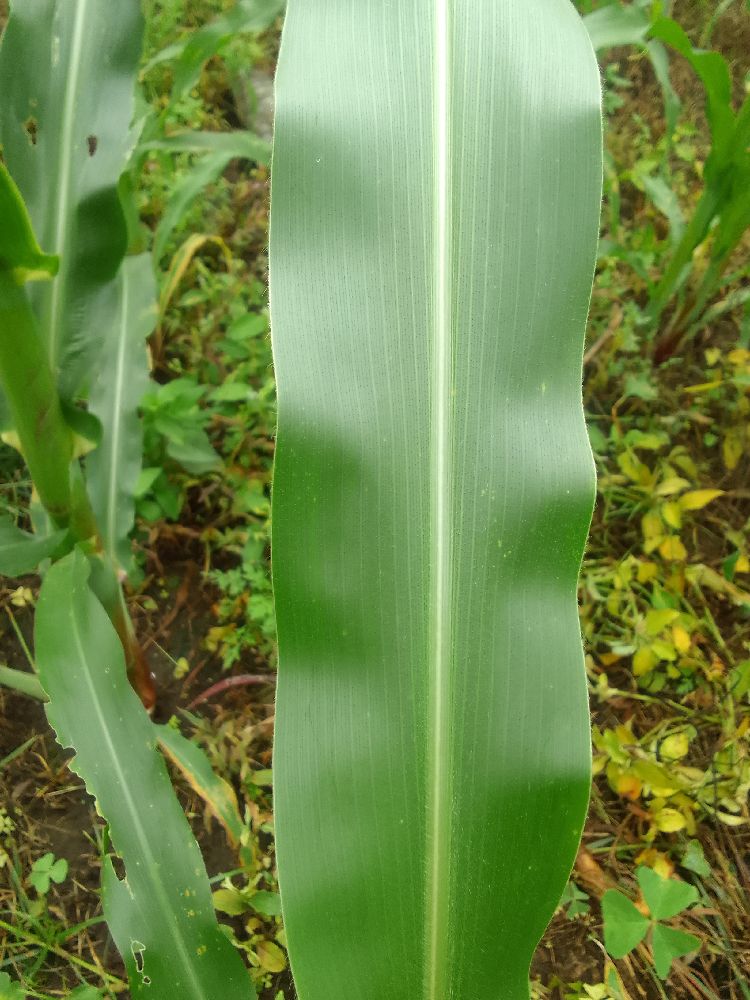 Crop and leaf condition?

maize, healthy
